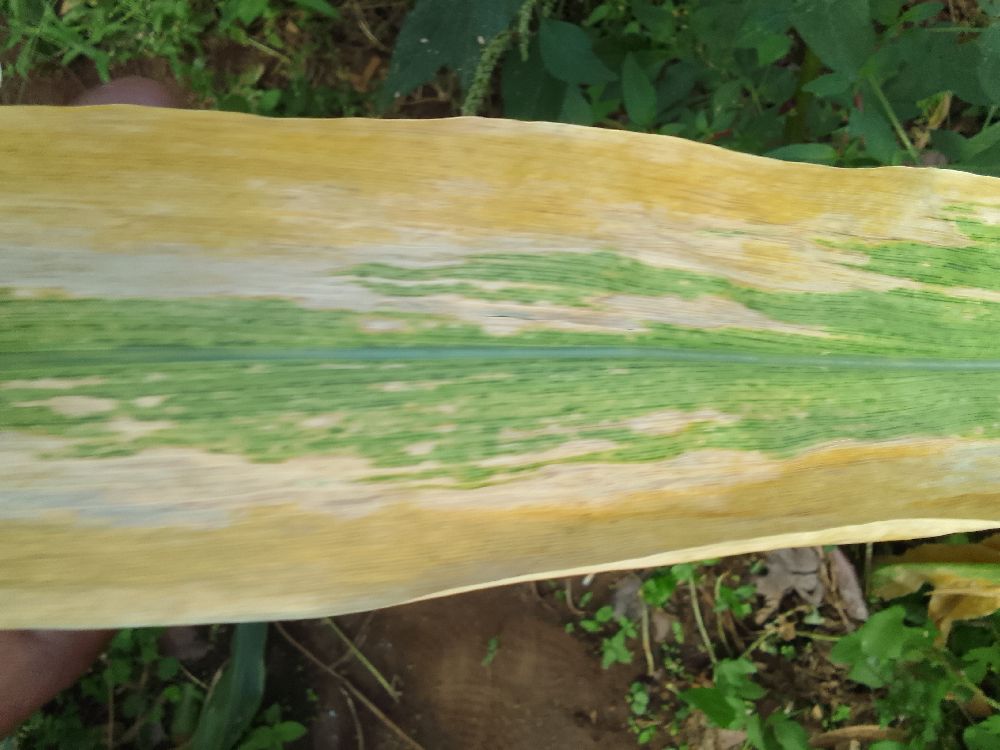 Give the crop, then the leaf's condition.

maize, maize lethal necrosis
